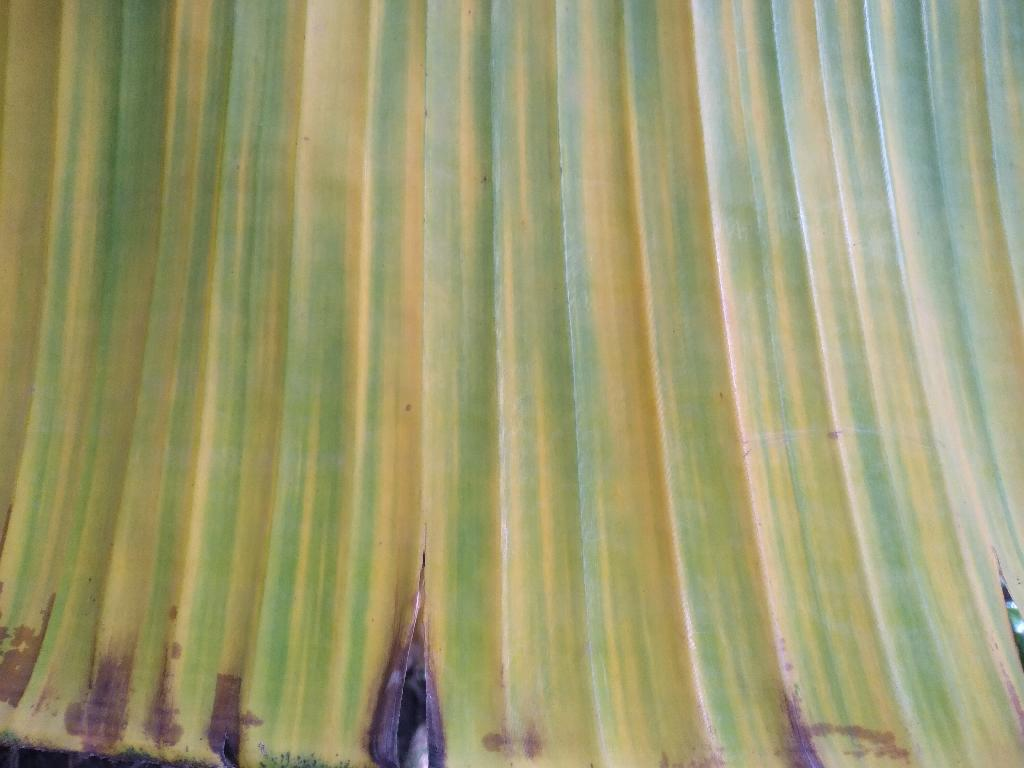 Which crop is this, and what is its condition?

banana, fusarium wilt race 1
